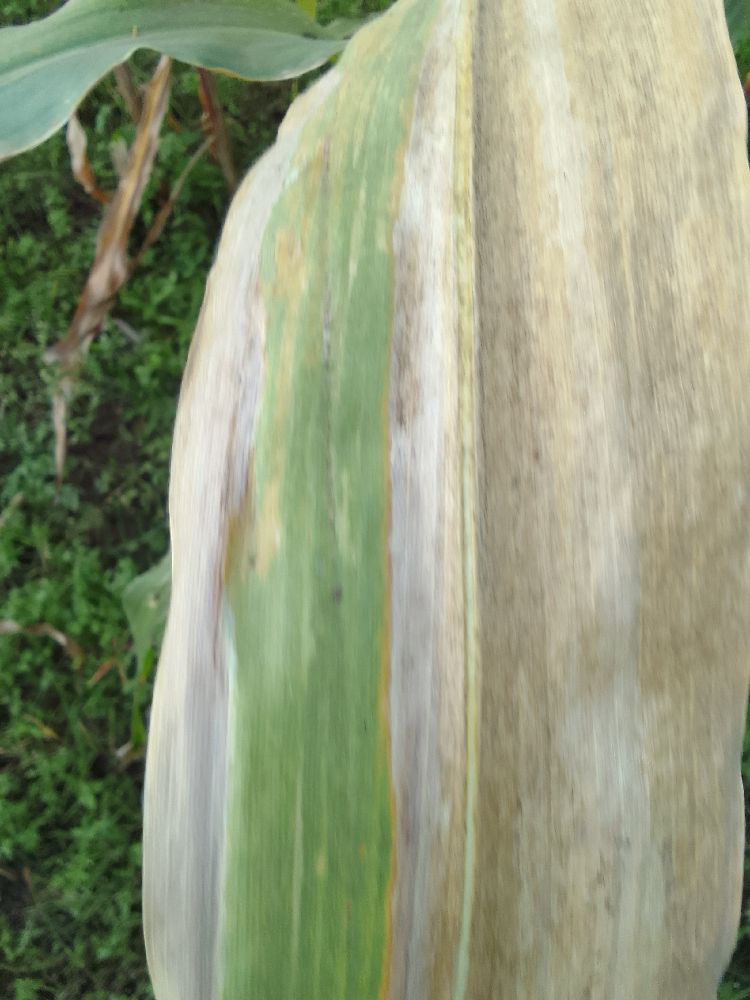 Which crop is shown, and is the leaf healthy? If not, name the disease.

maize, maize lethal necrosis
